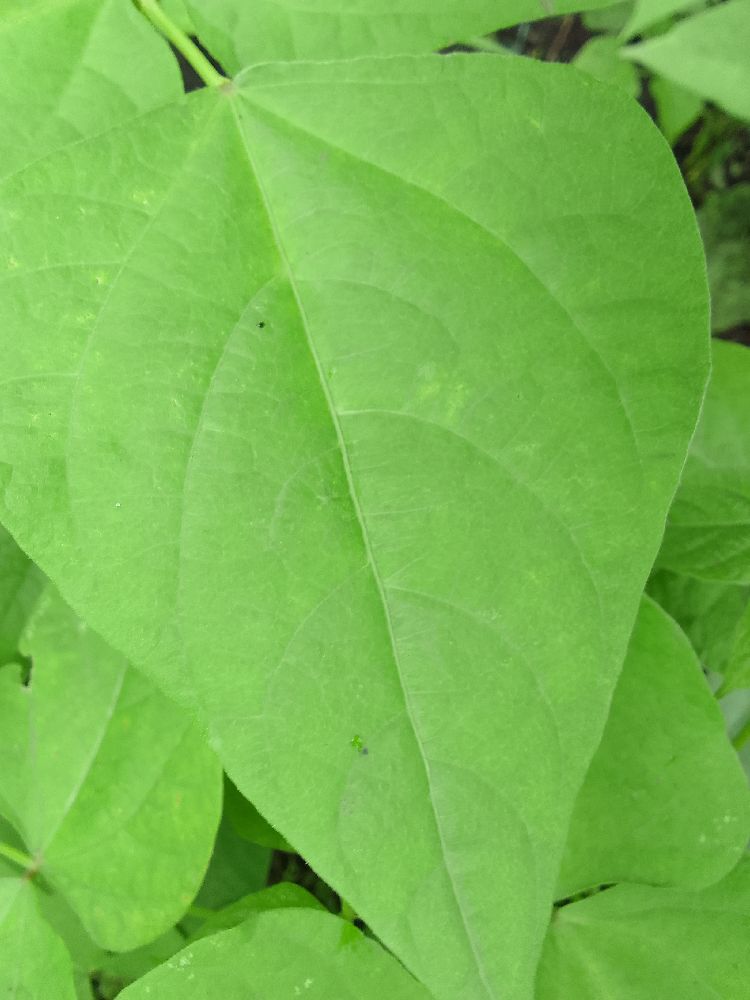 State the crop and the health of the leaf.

common bean, healthy
